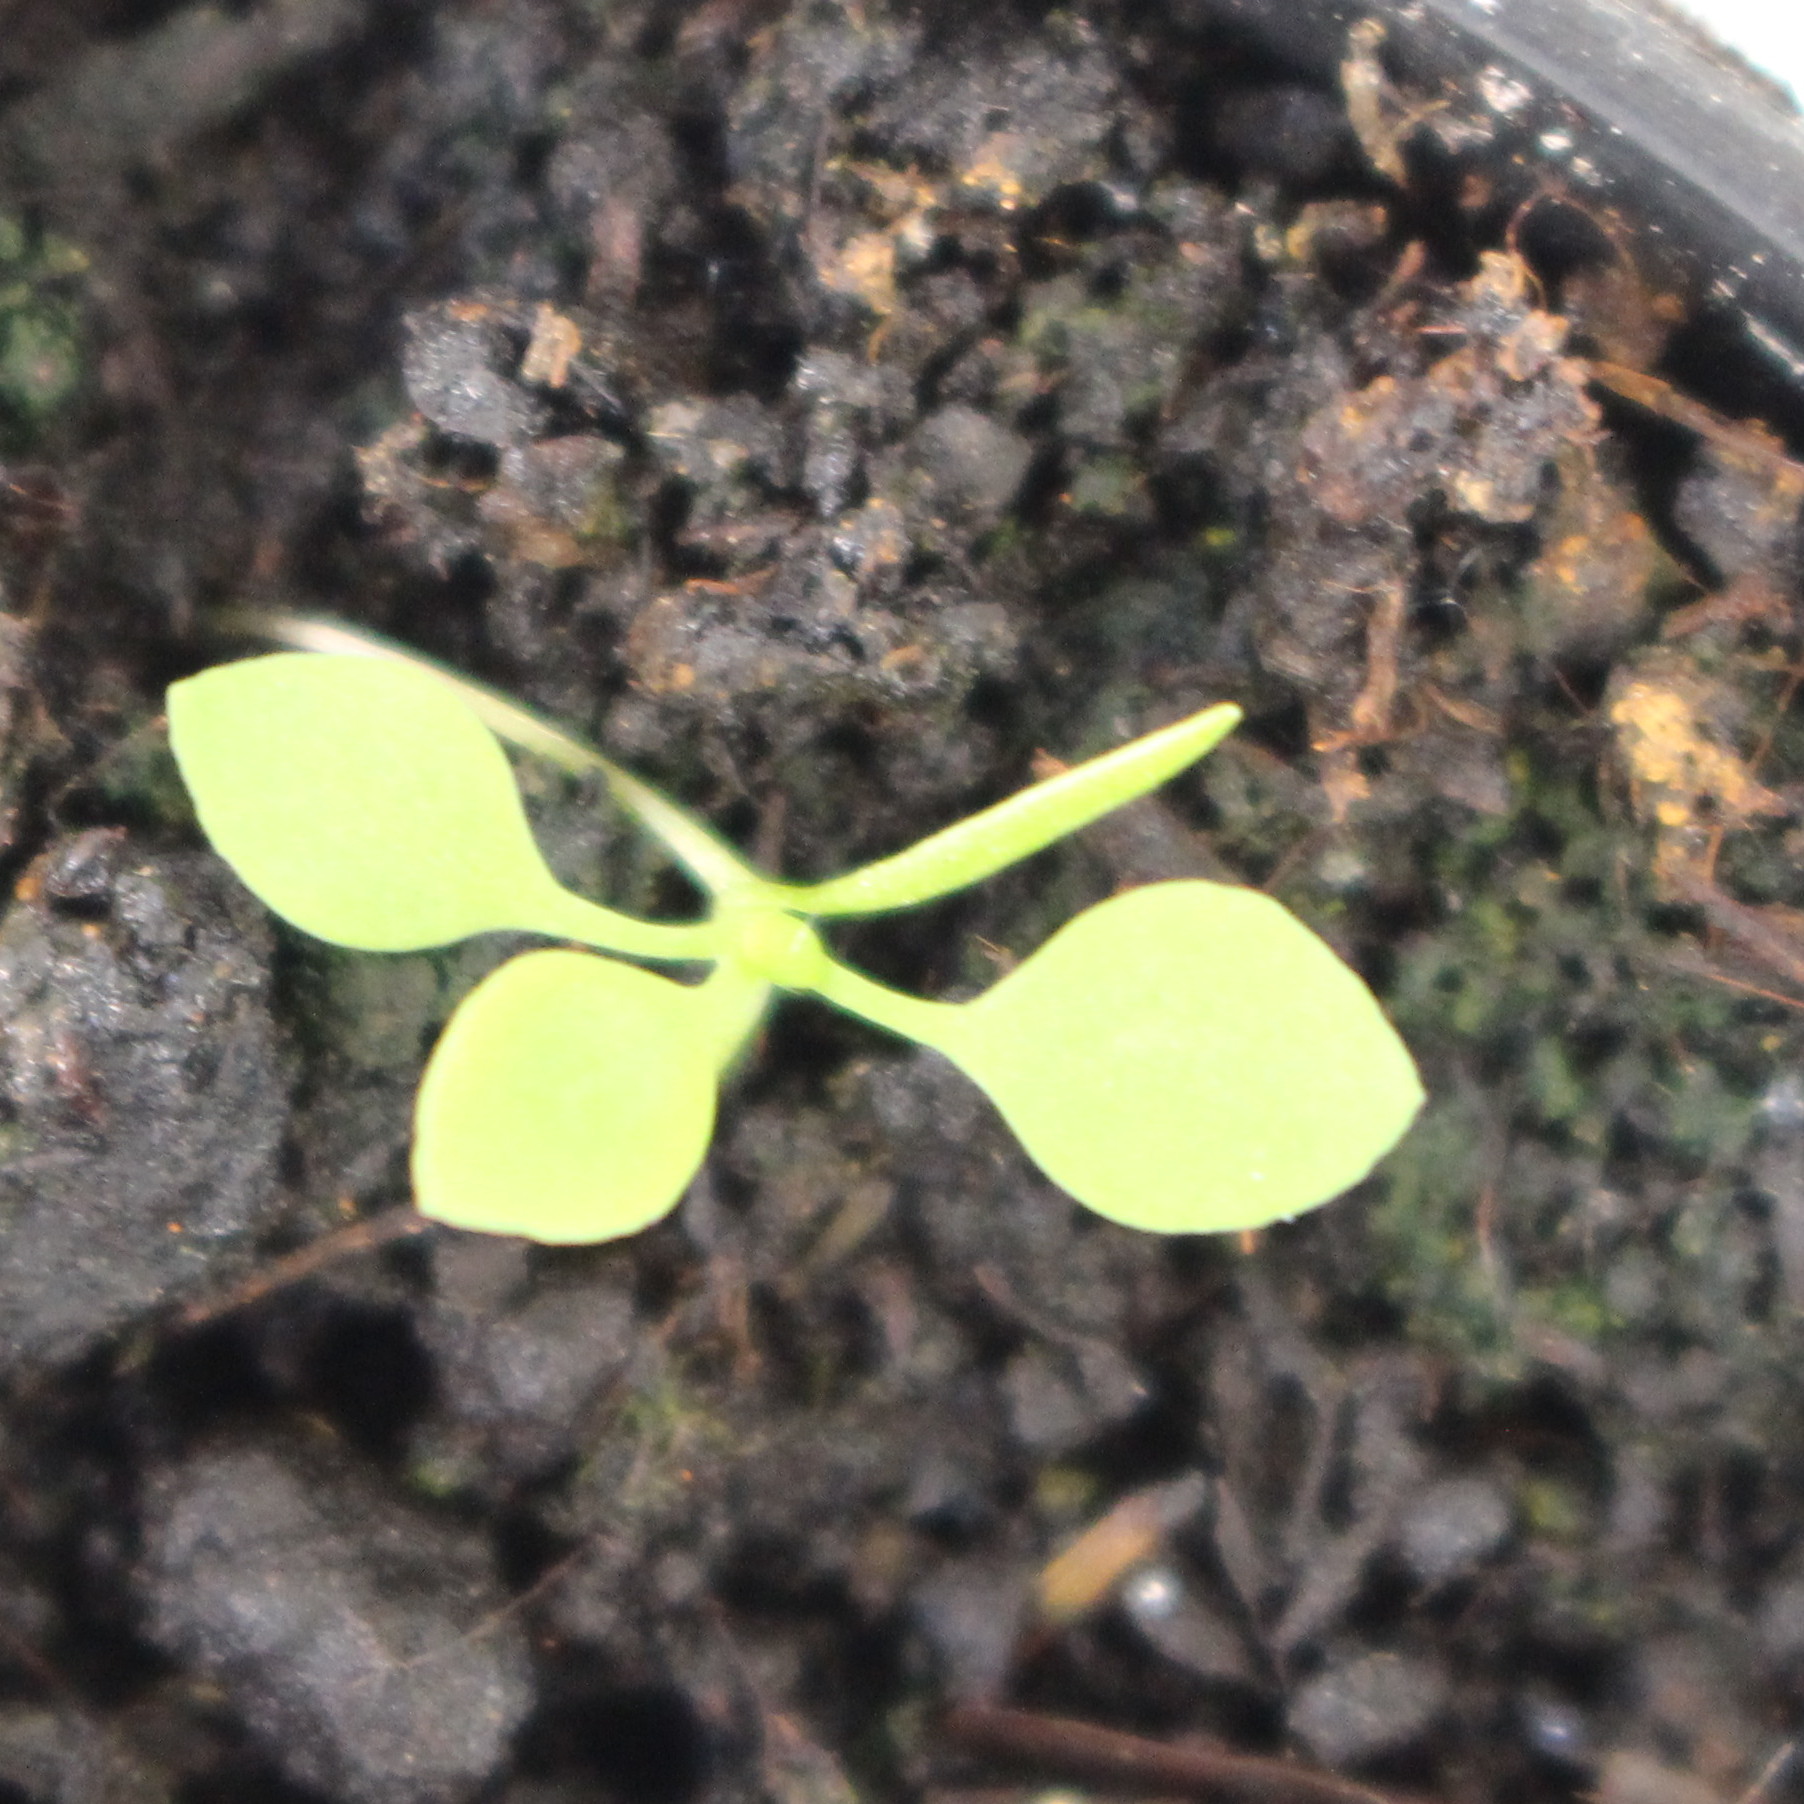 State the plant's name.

Papaver rhoeas
